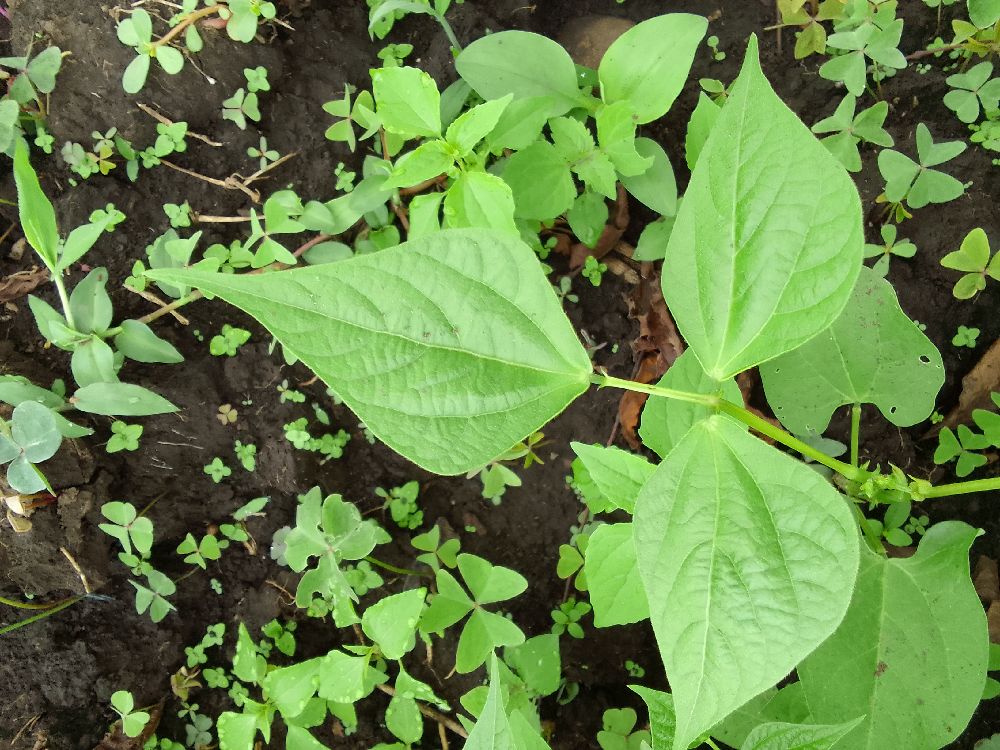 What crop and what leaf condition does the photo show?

common bean, healthy
